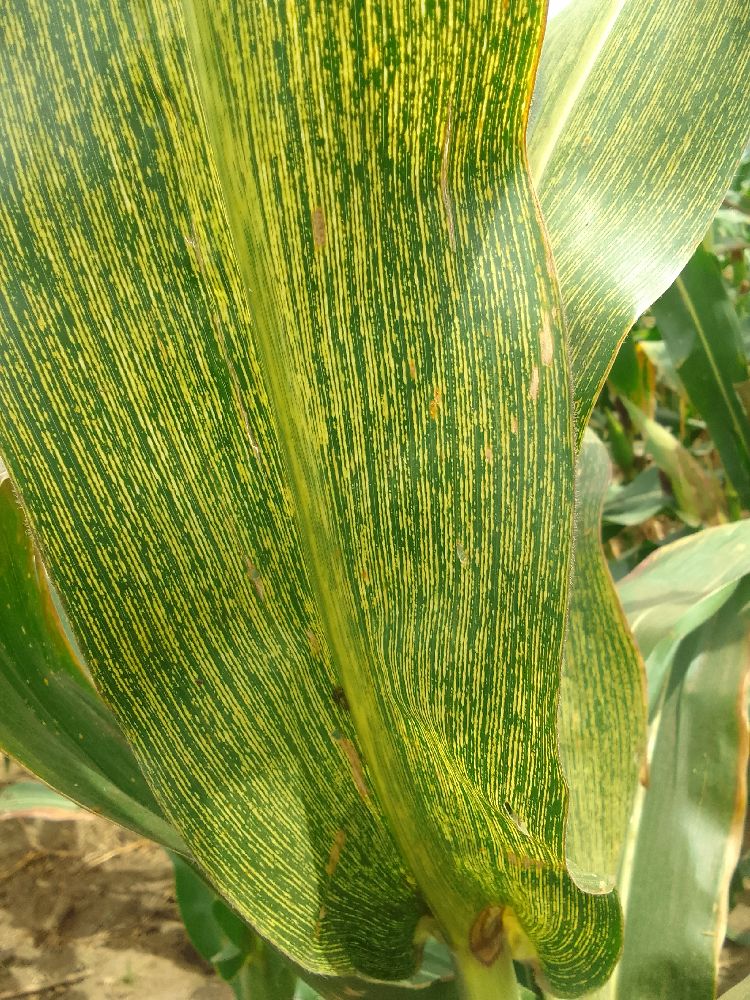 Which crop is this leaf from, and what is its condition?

maize, maize streak virus
